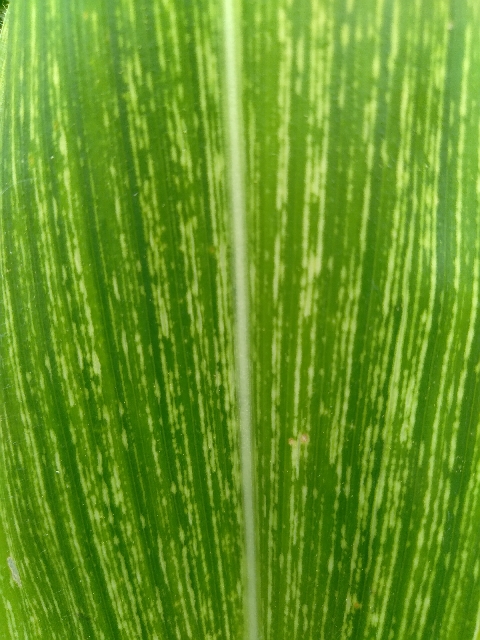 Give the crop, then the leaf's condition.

maize, maize streak virus
